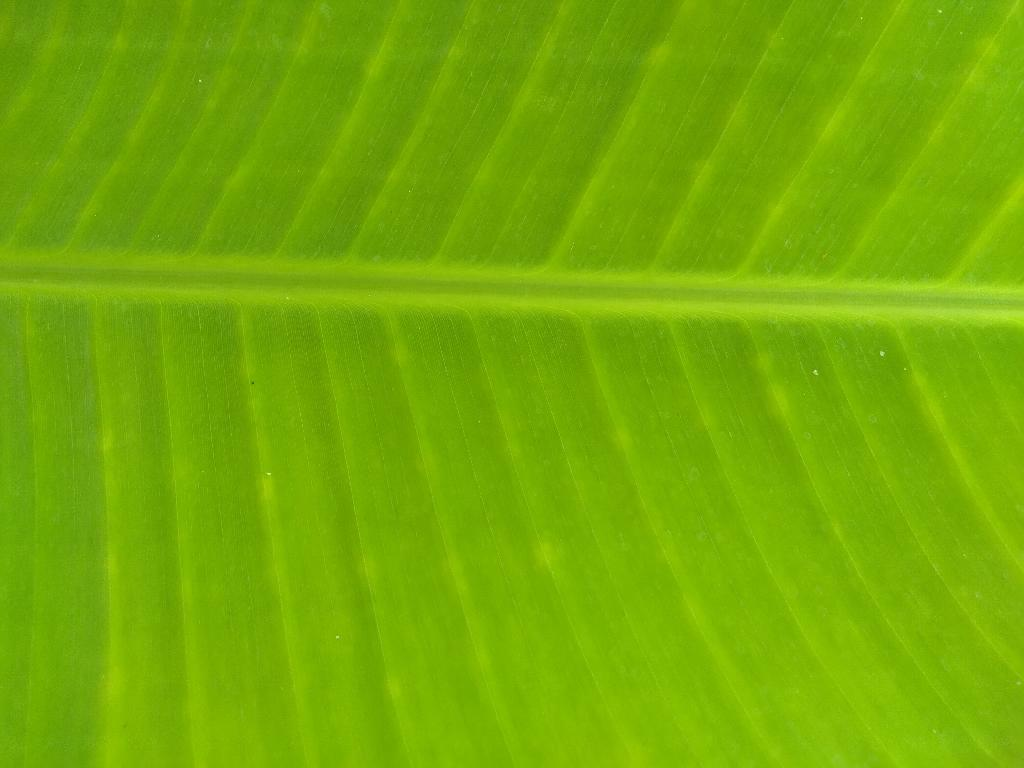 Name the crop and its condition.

banana, healthy
